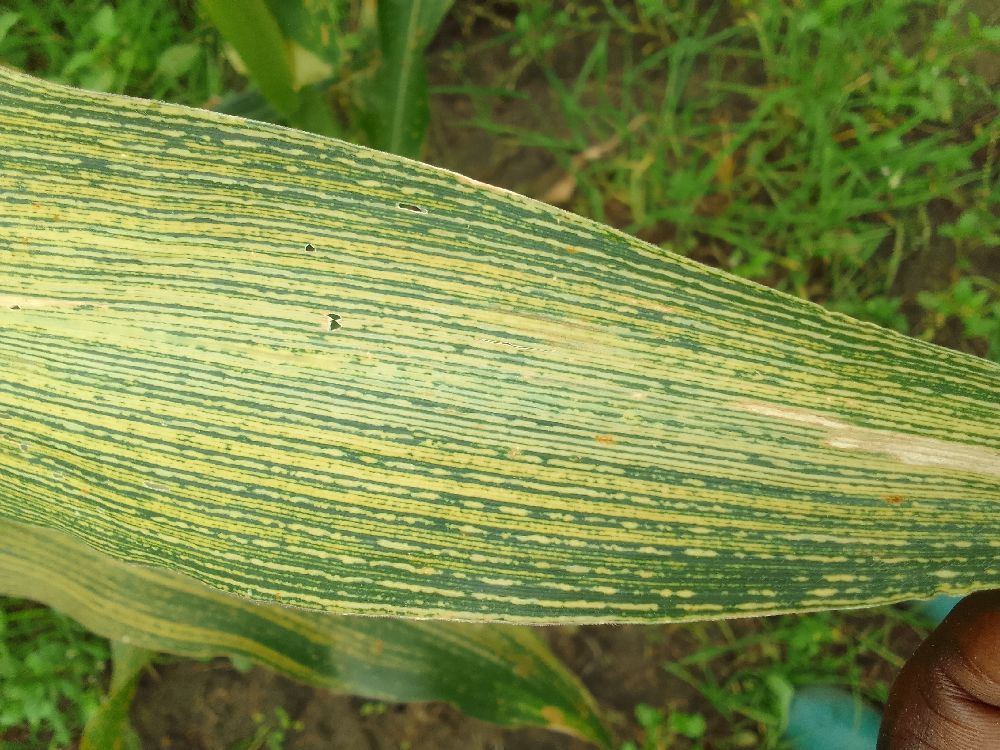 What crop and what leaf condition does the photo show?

maize, maize streak virus
